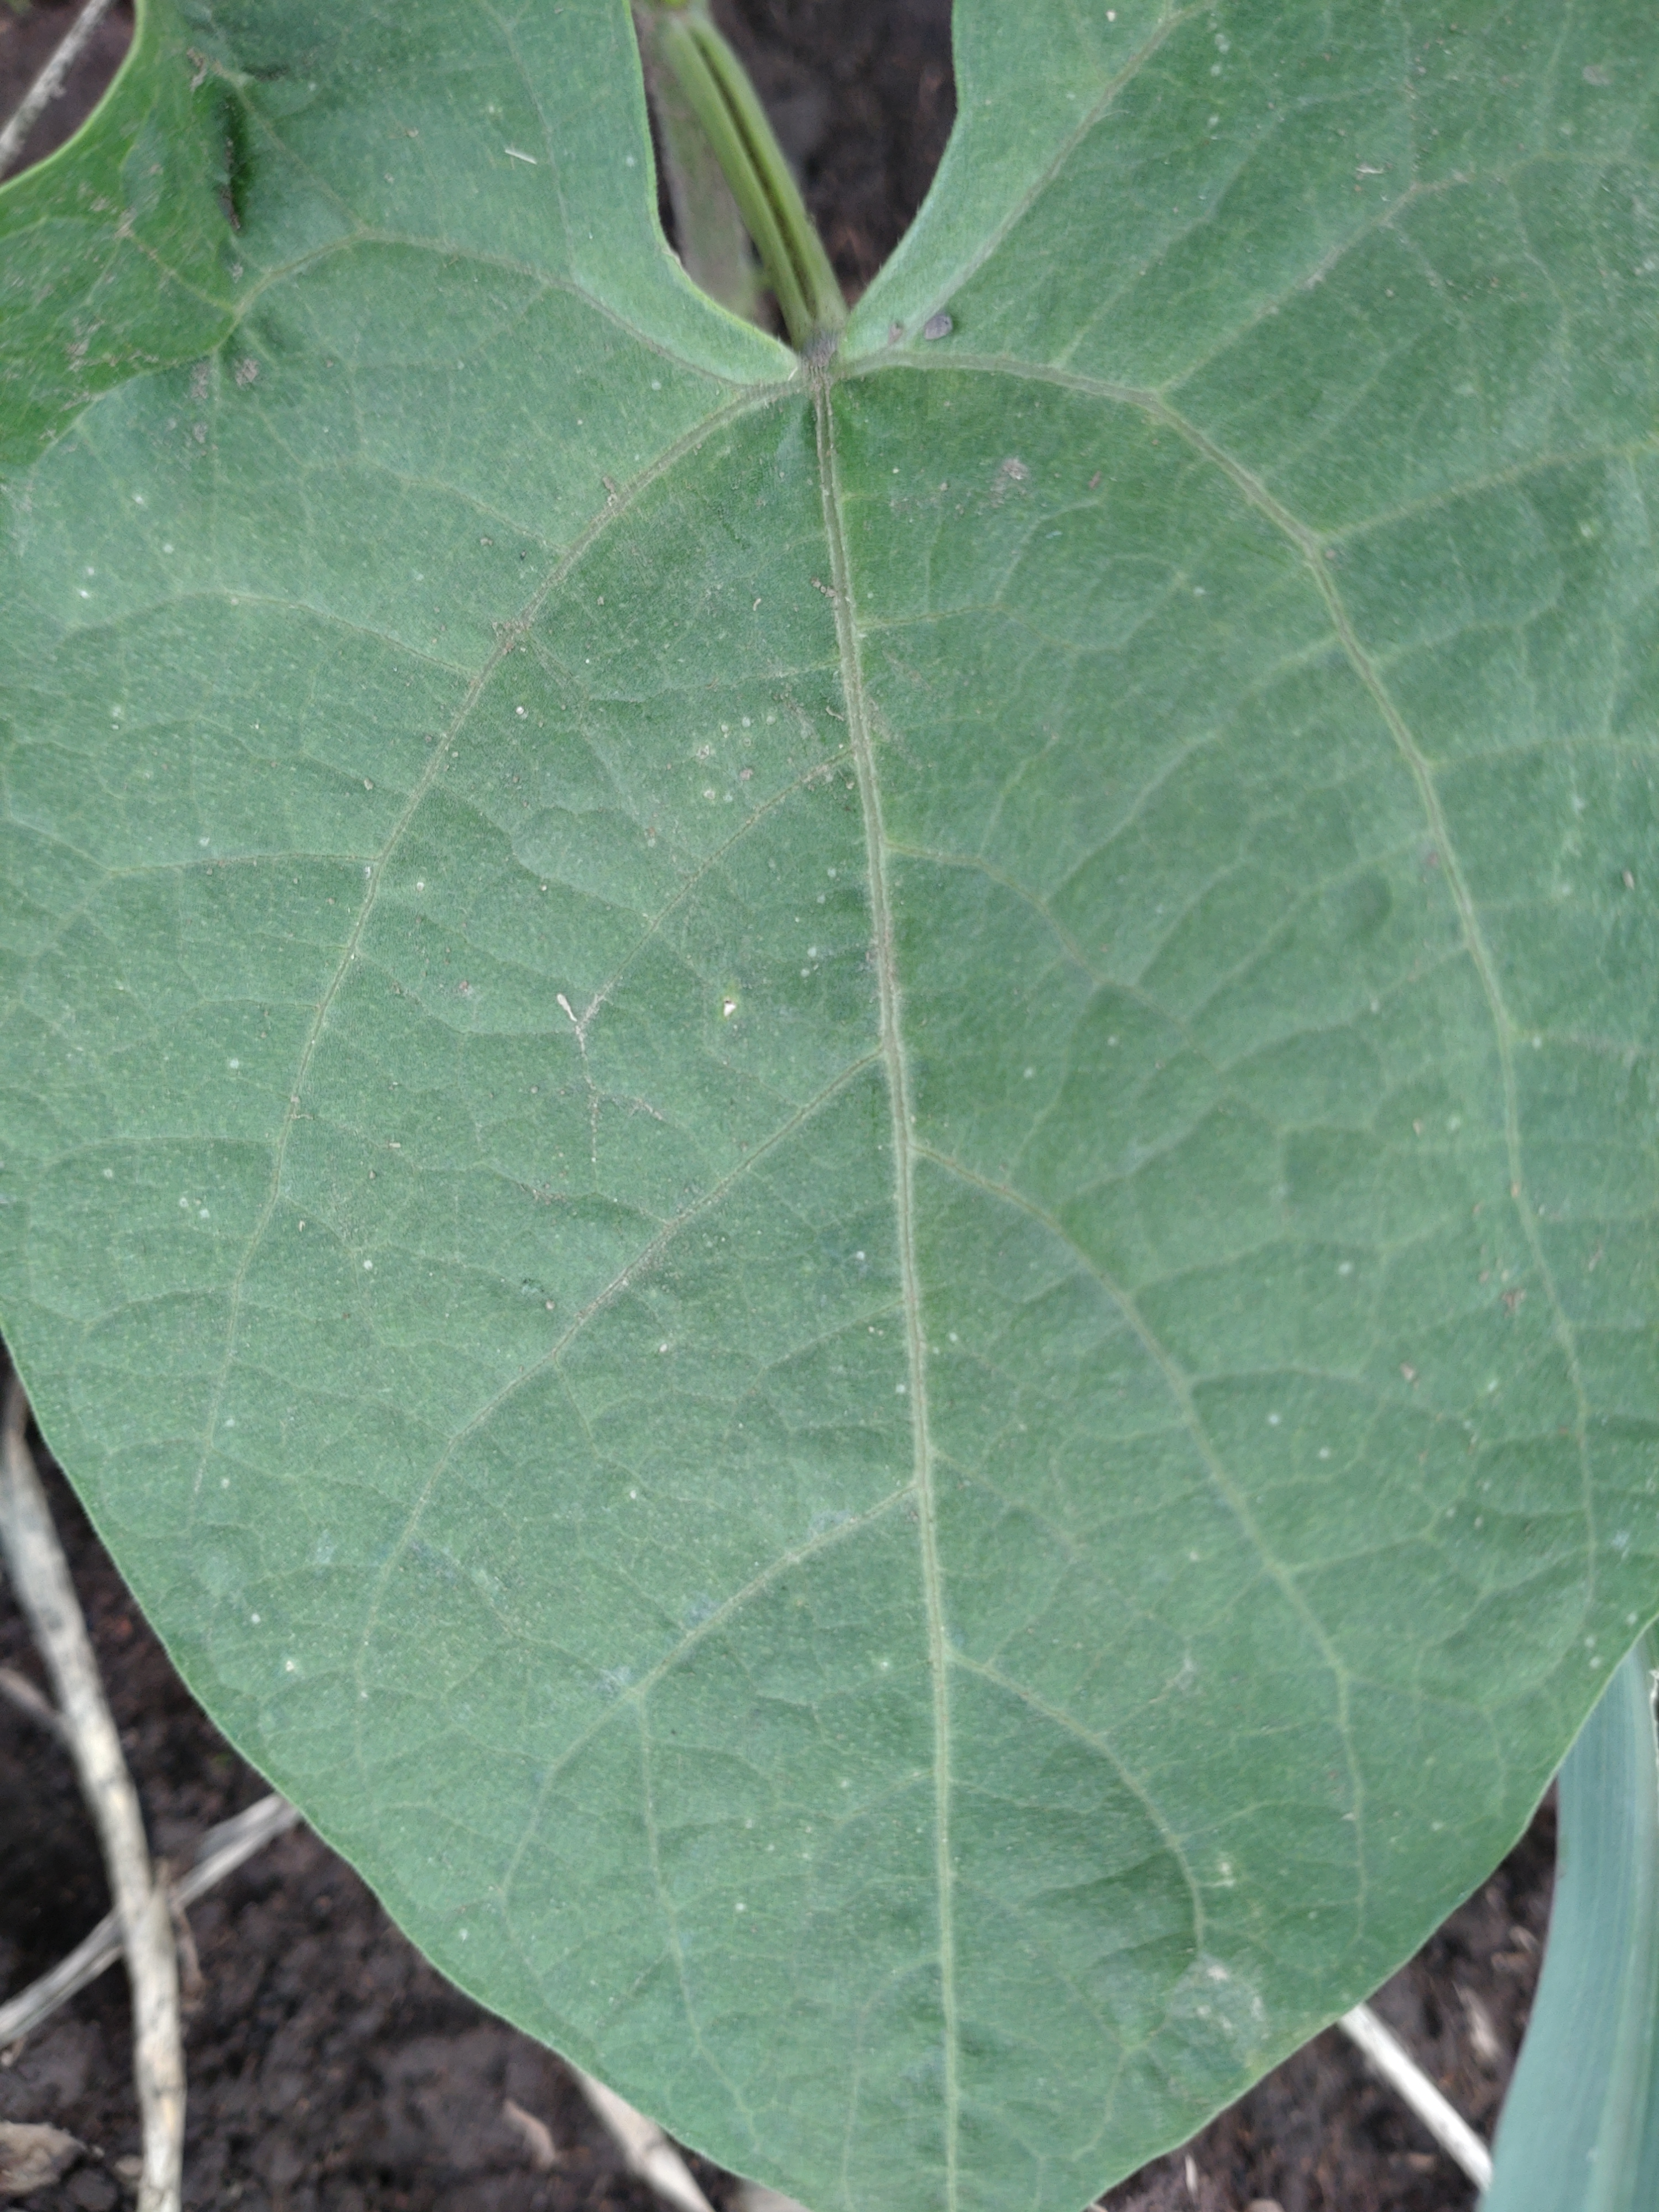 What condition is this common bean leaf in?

healthy
